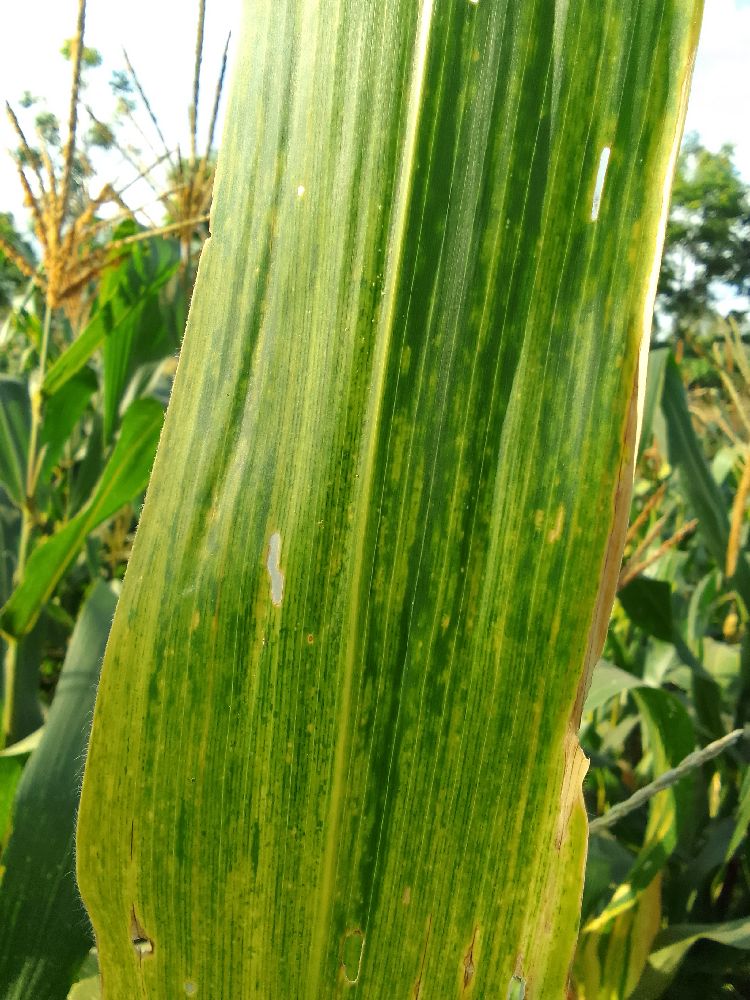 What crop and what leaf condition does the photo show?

maize, maize lethal necrosis
